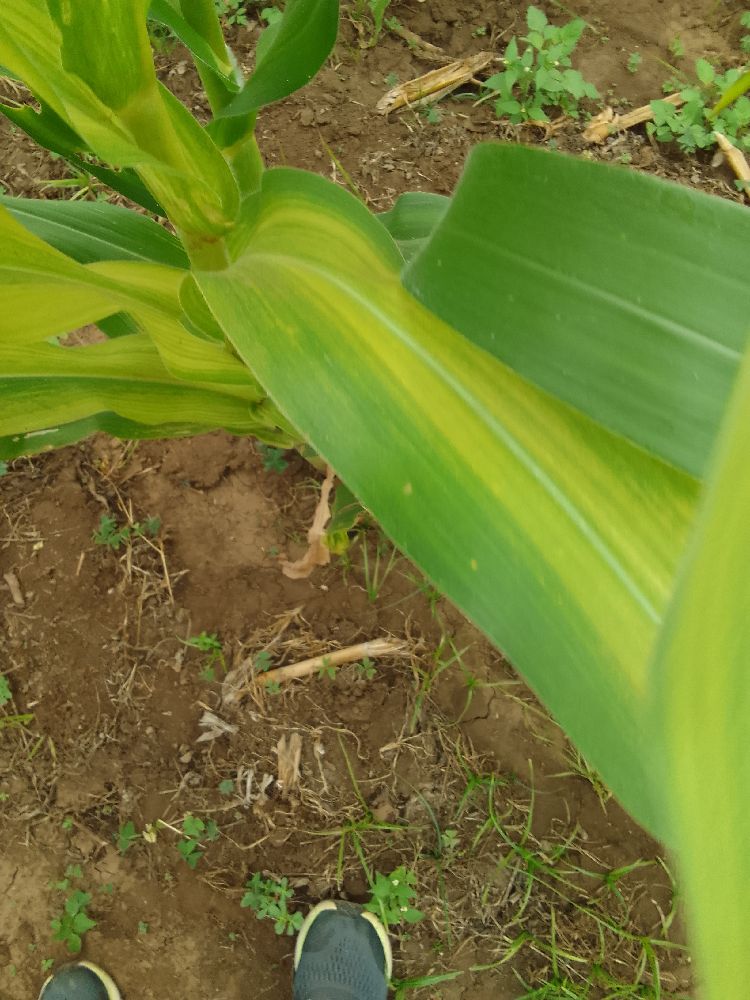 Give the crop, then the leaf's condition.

maize, maize lethal necrosis
